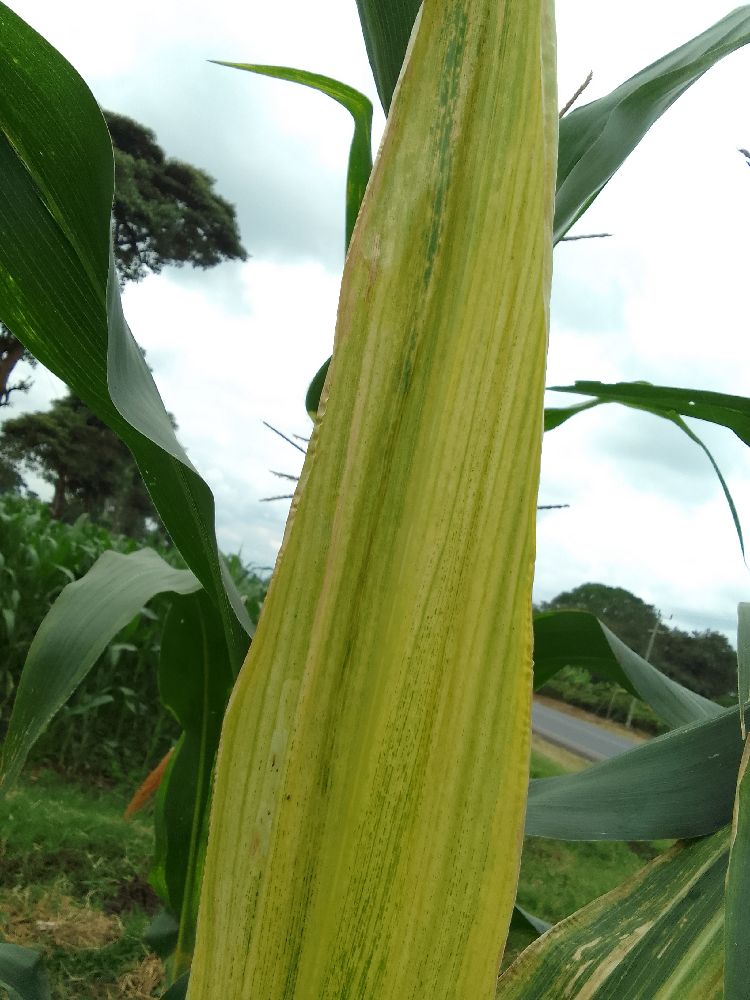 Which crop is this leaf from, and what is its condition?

maize, maize lethal necrosis
